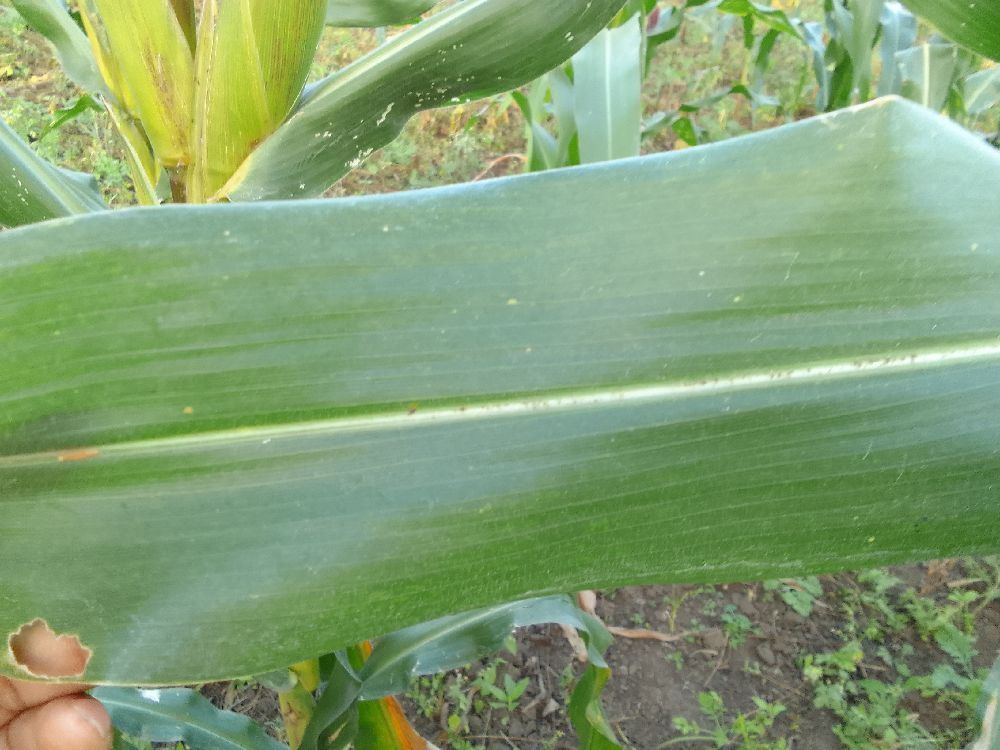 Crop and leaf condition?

maize, healthy
